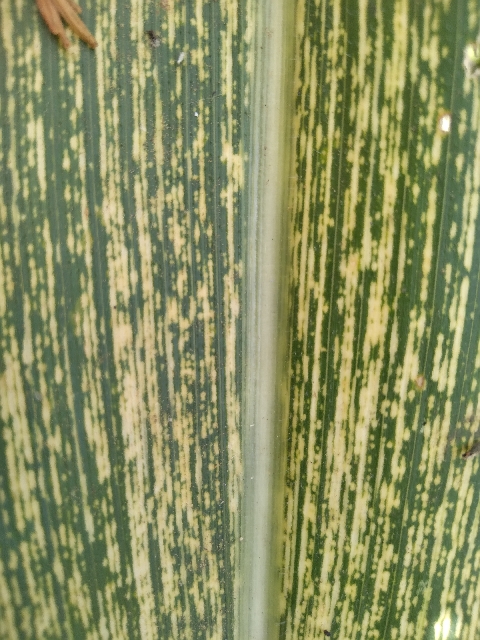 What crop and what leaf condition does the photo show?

maize, maize streak virus
